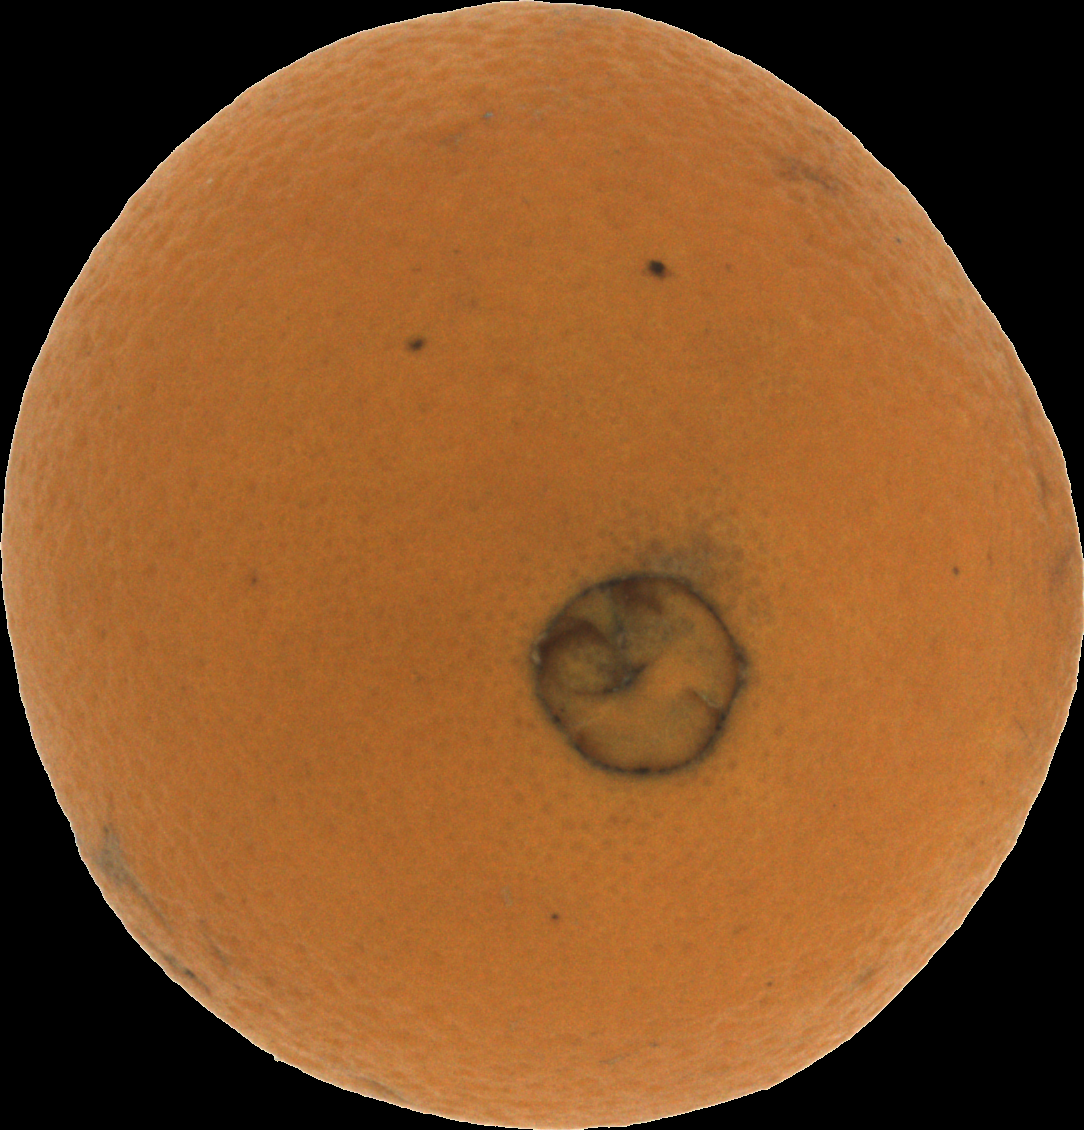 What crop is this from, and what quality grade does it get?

orange, bad
